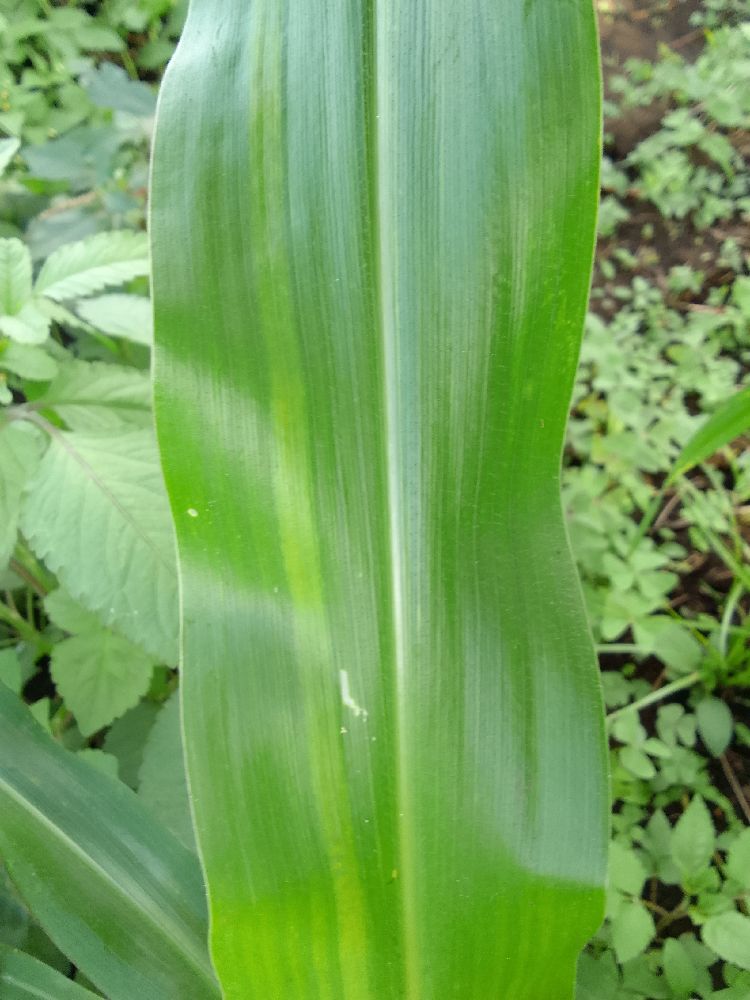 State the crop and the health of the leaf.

maize, healthy
